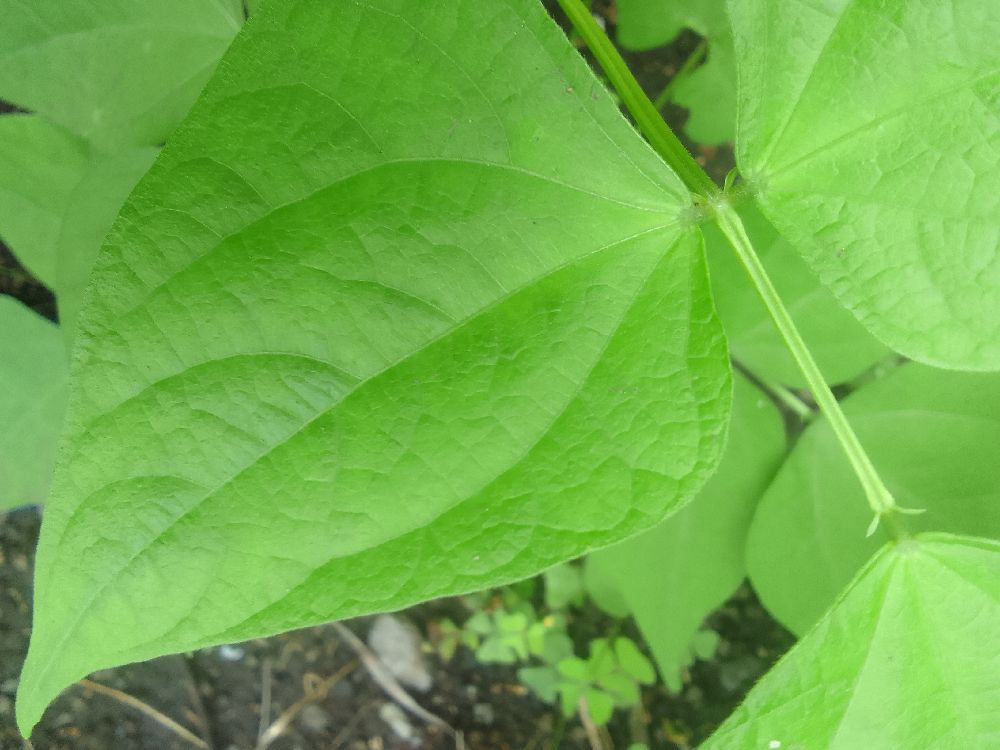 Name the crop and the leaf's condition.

common bean, healthy
